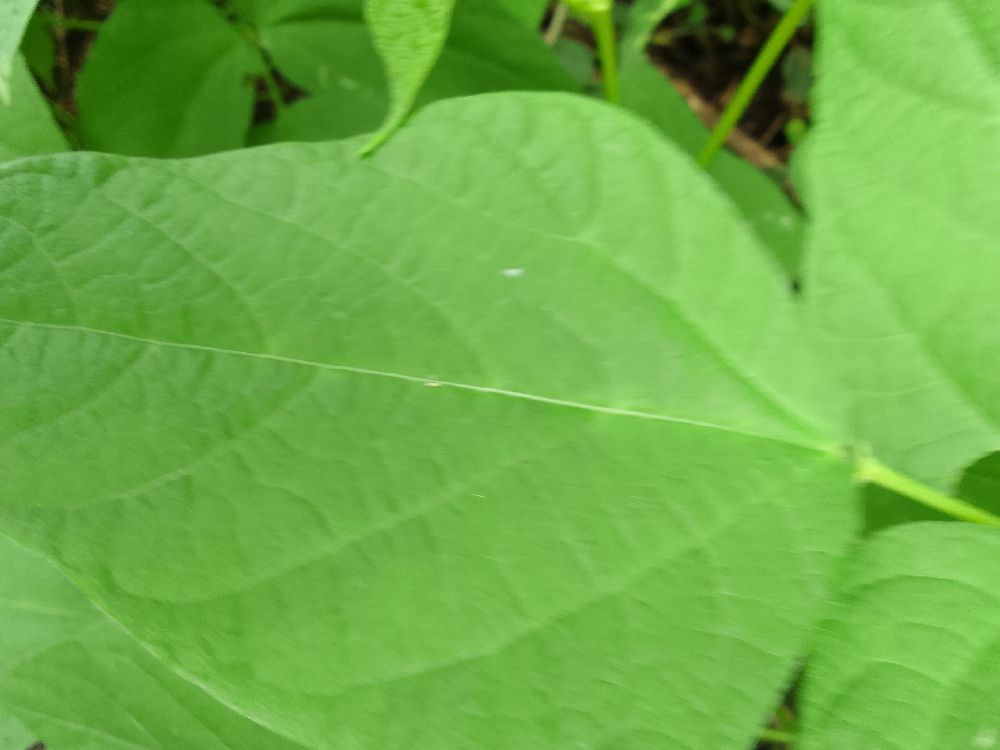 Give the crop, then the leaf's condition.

common bean, healthy
